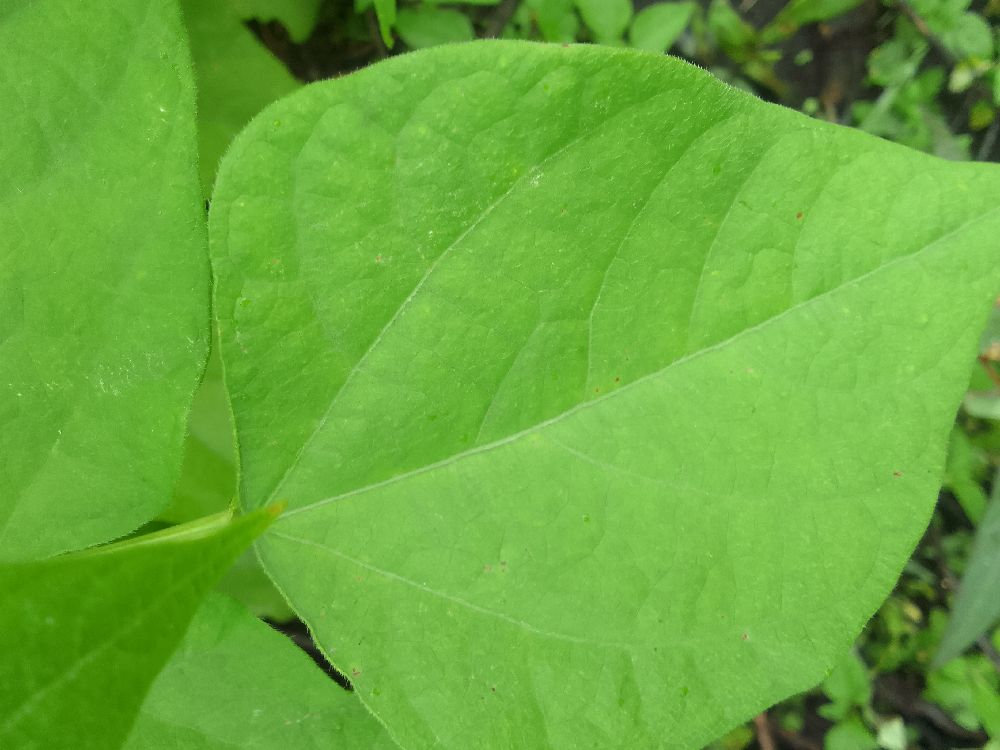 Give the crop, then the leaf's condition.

common bean, healthy
